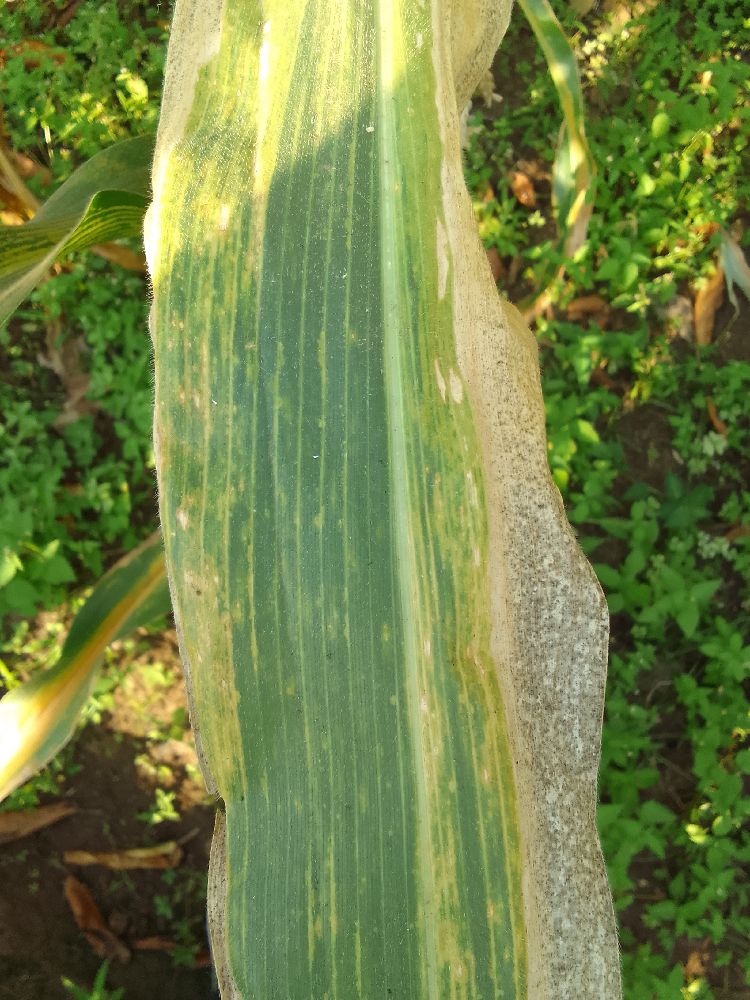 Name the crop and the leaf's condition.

maize, maize lethal necrosis
